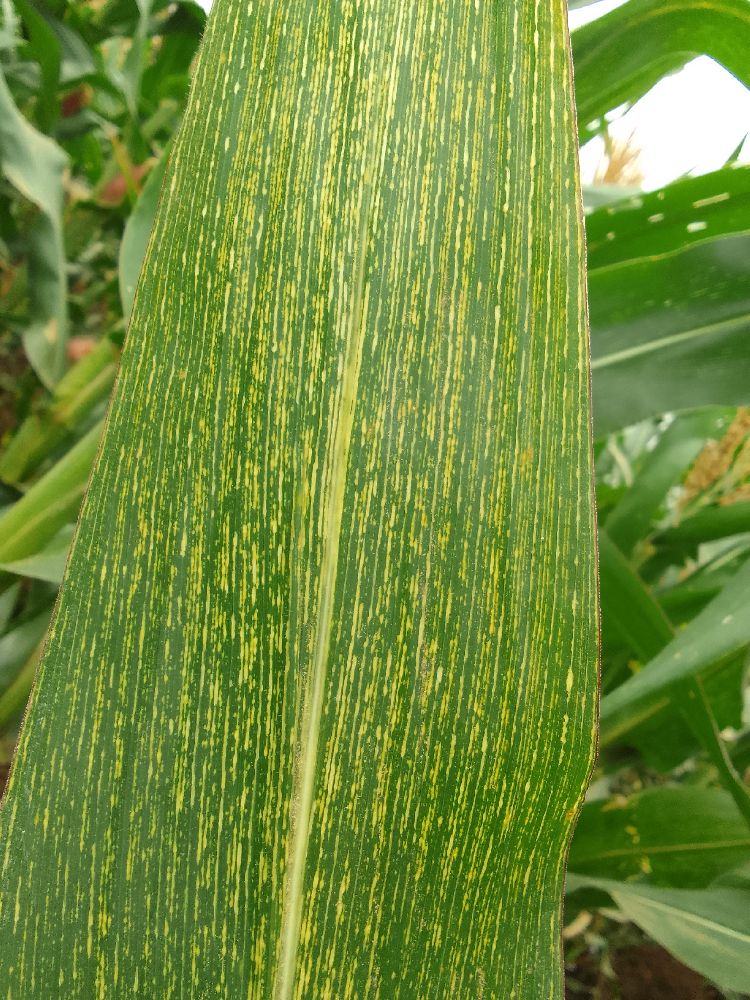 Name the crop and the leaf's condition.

maize, maize streak virus
